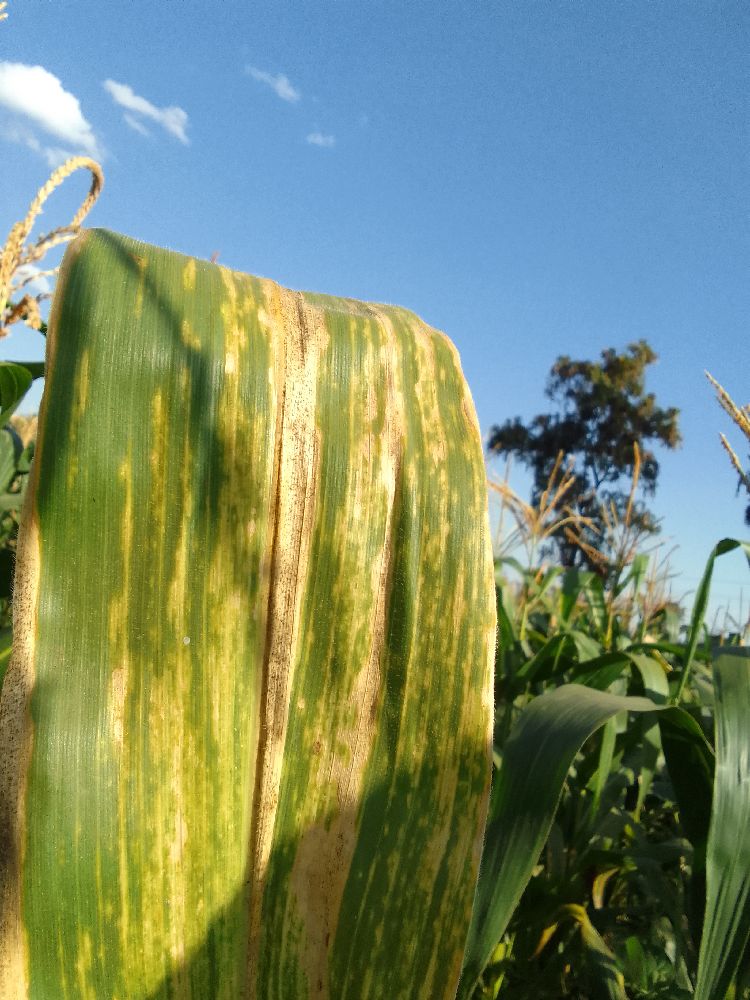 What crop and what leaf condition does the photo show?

maize, maize lethal necrosis
